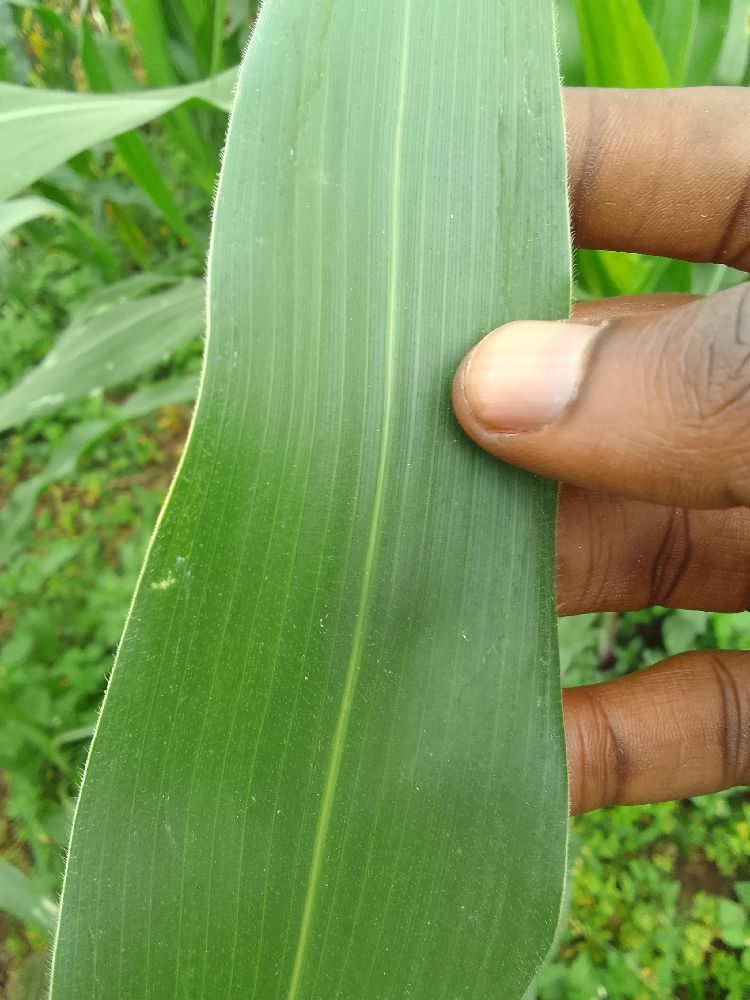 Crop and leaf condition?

maize, healthy
